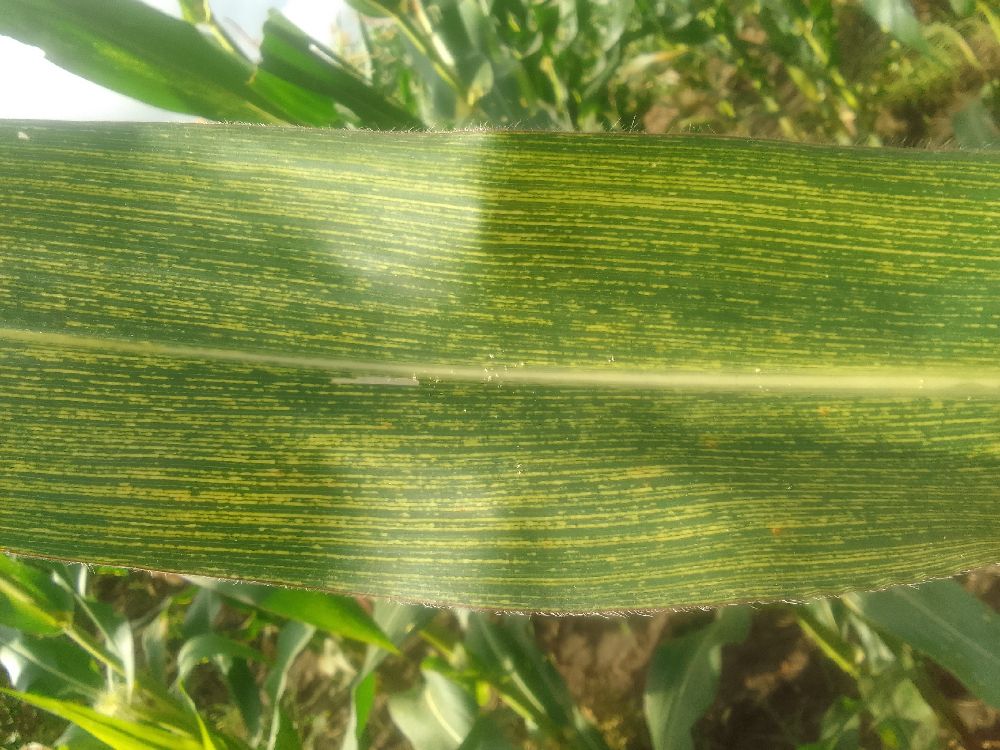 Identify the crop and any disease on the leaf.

maize, maize streak virus
